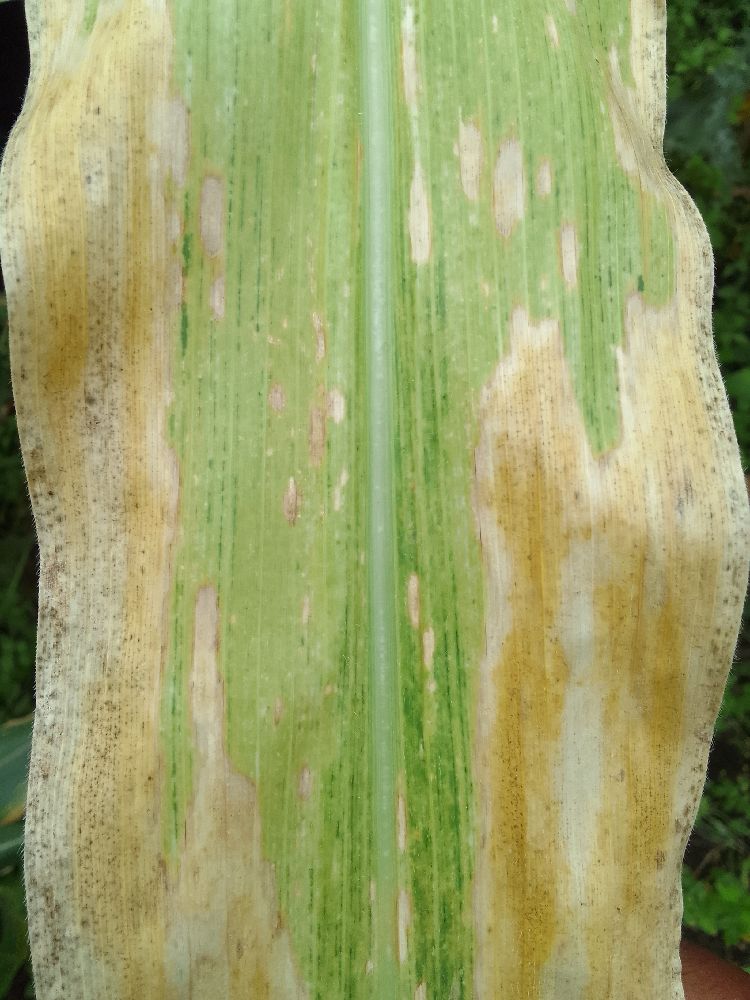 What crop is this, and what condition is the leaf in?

maize, maize lethal necrosis
